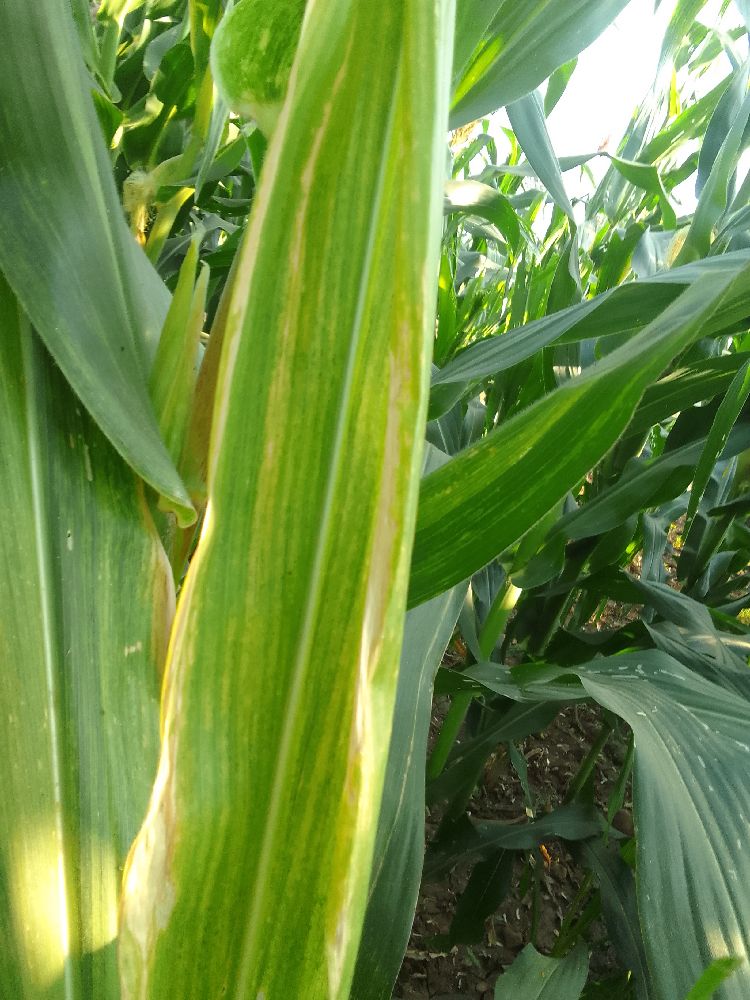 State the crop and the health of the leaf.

maize, maize lethal necrosis
